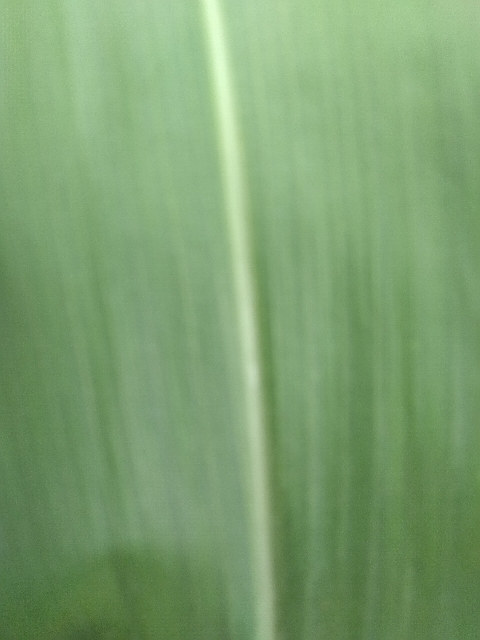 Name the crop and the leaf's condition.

maize, healthy
